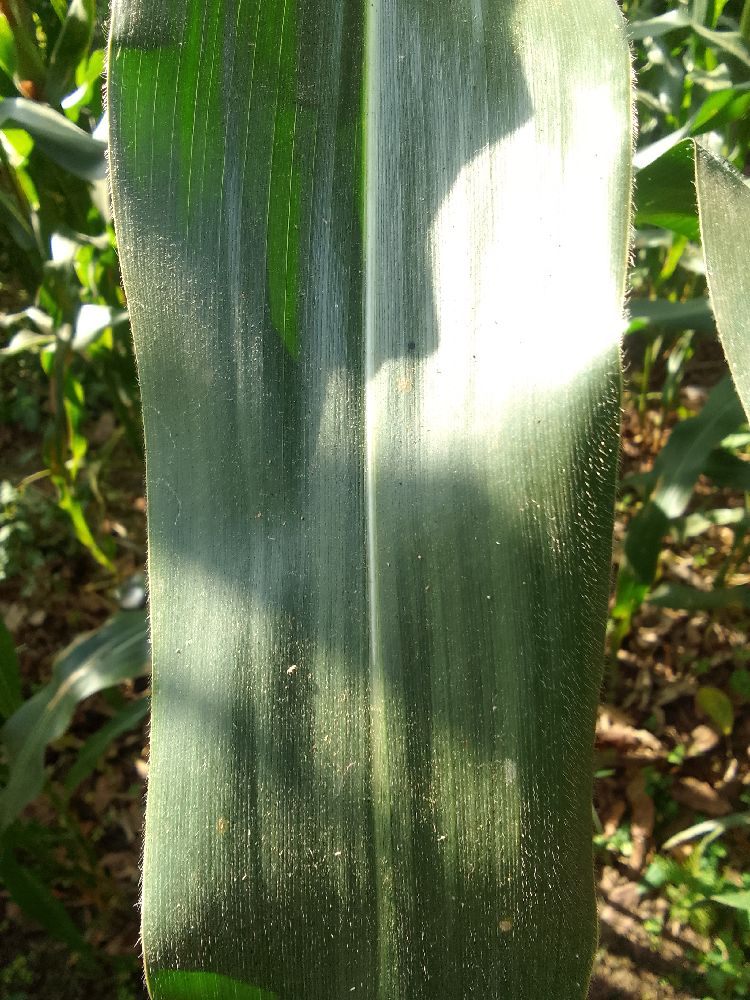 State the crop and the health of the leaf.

maize, healthy
